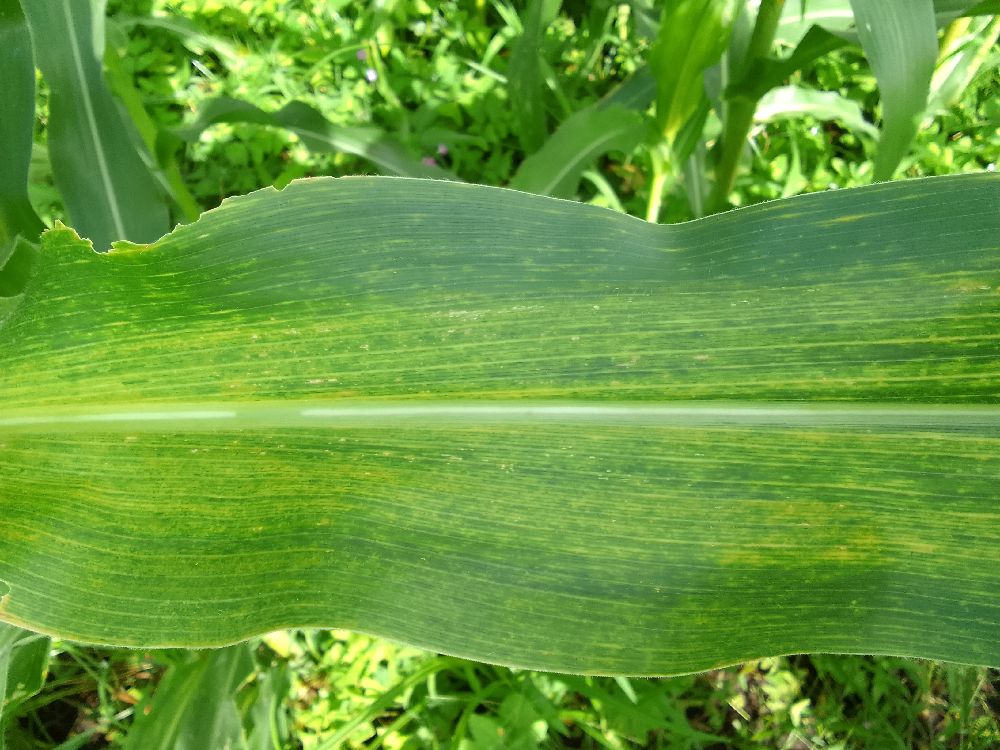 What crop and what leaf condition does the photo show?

maize, maize lethal necrosis
